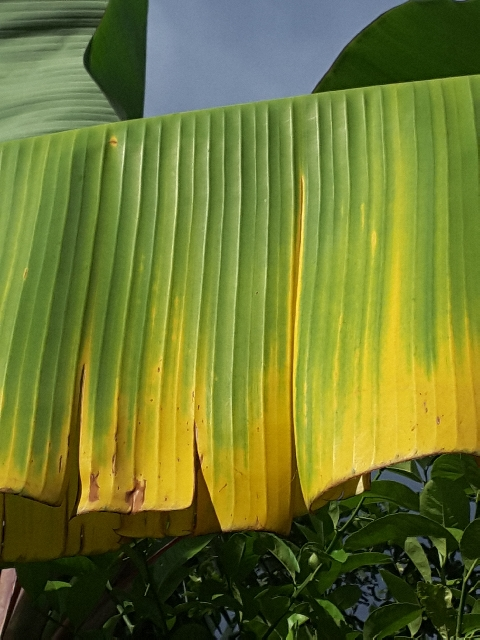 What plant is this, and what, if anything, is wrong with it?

banana, fusarium wilt race 1
